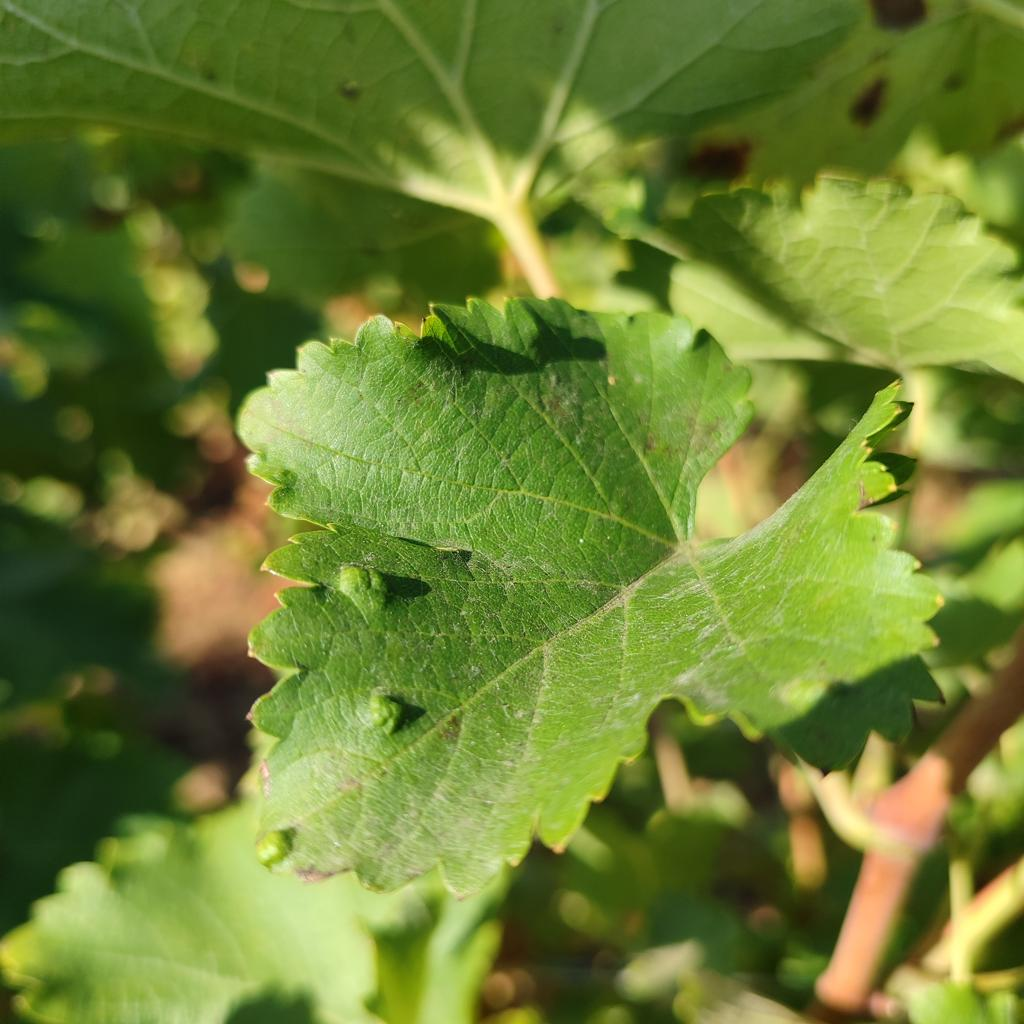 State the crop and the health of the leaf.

grapevine, erineum mite
